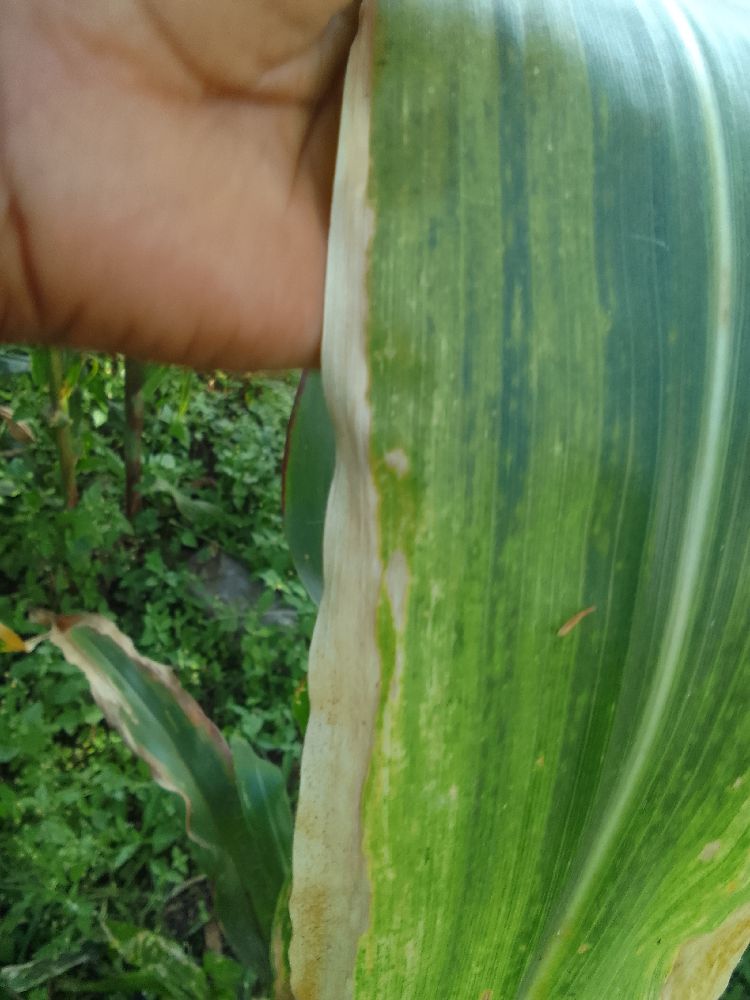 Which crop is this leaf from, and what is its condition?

maize, maize lethal necrosis
